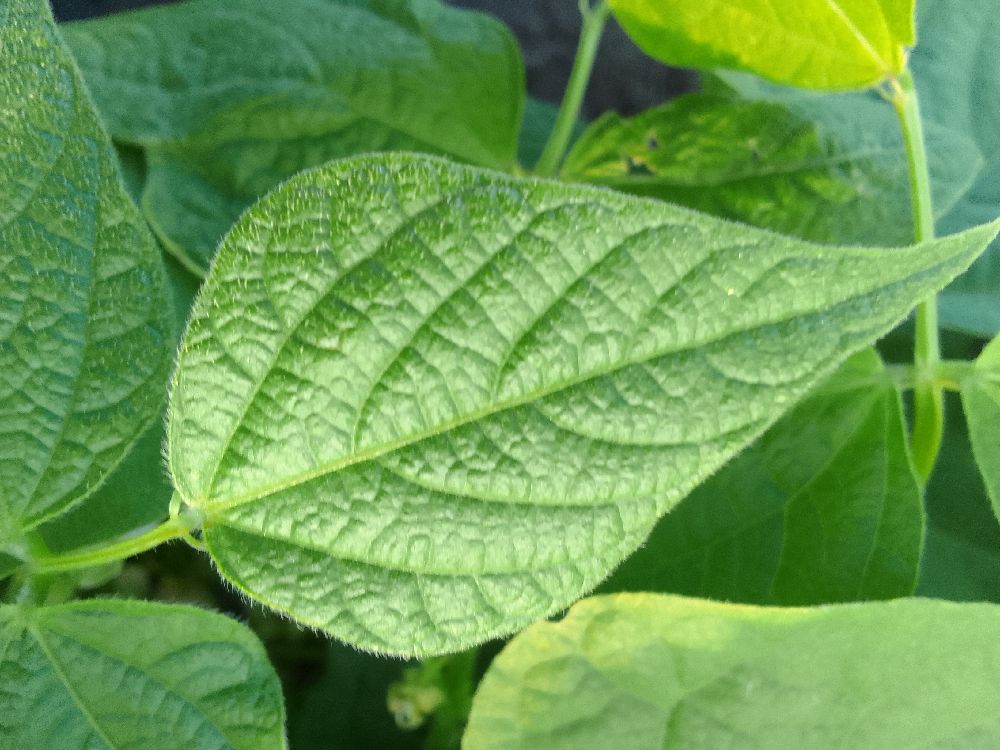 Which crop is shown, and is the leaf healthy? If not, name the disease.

common bean, healthy
